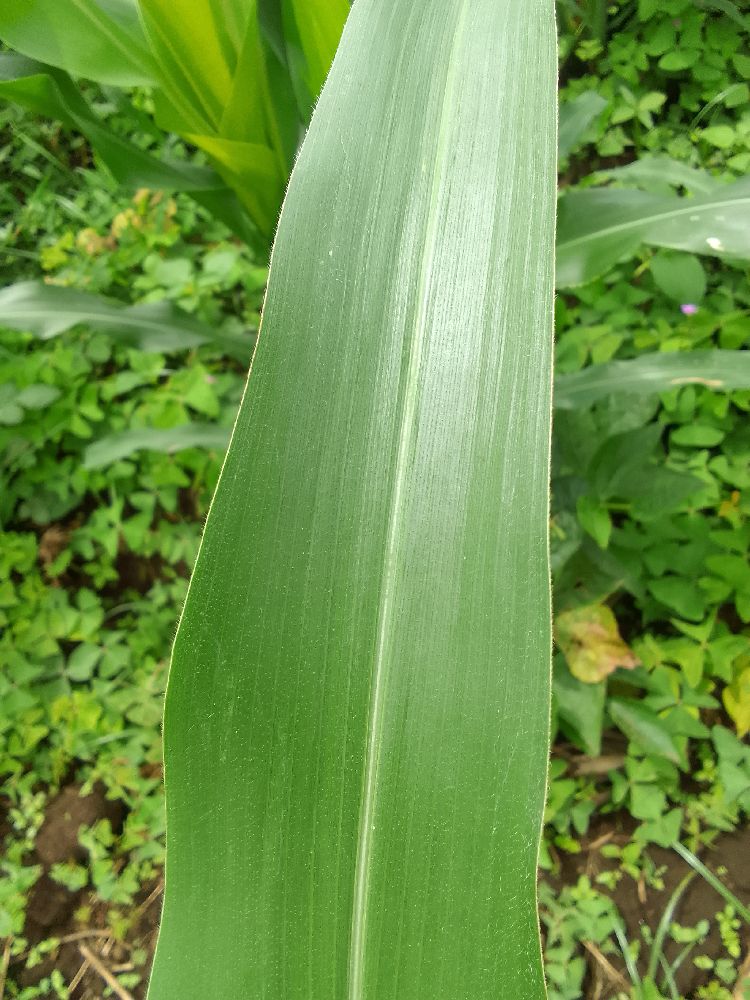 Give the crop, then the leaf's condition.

maize, healthy
